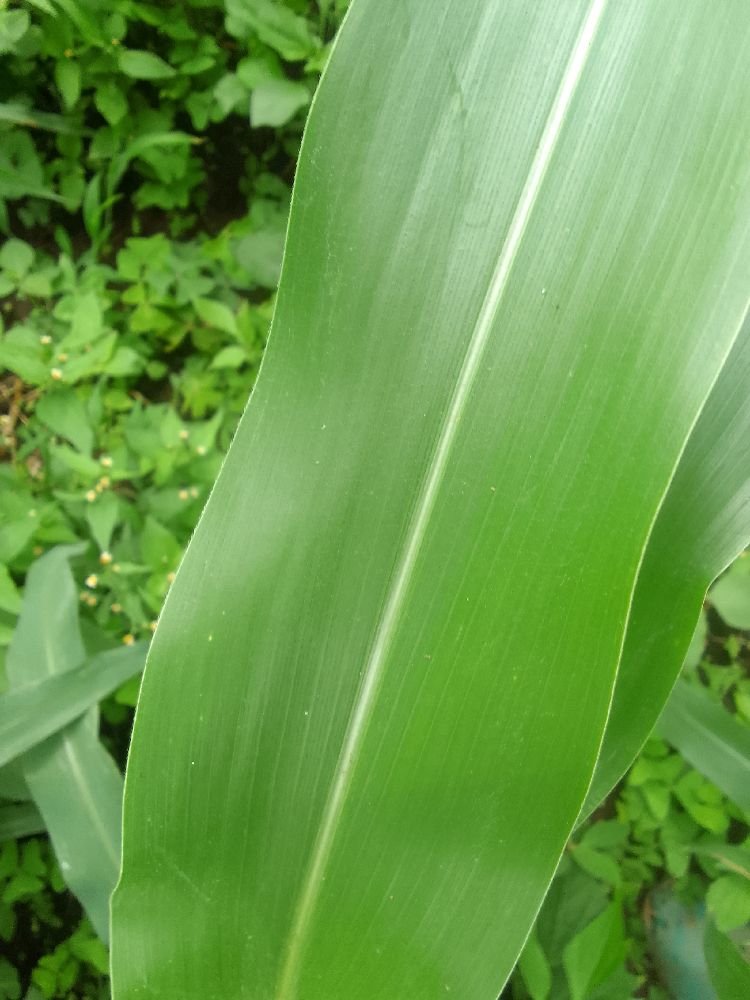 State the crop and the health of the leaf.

maize, healthy
